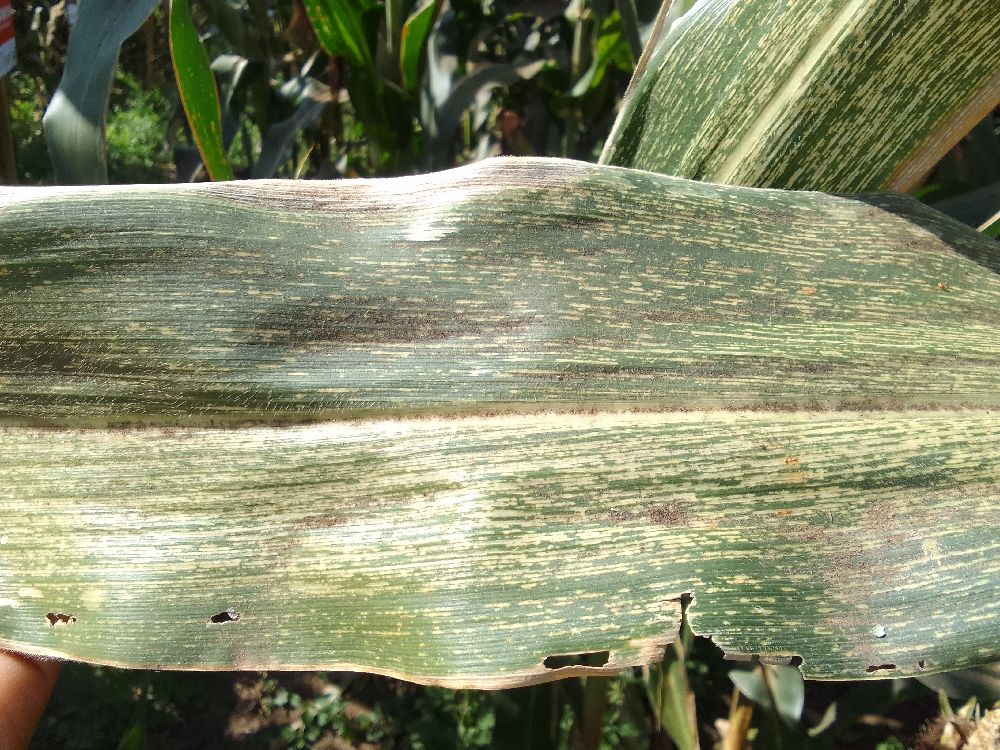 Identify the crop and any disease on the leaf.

maize, maize streak virus
